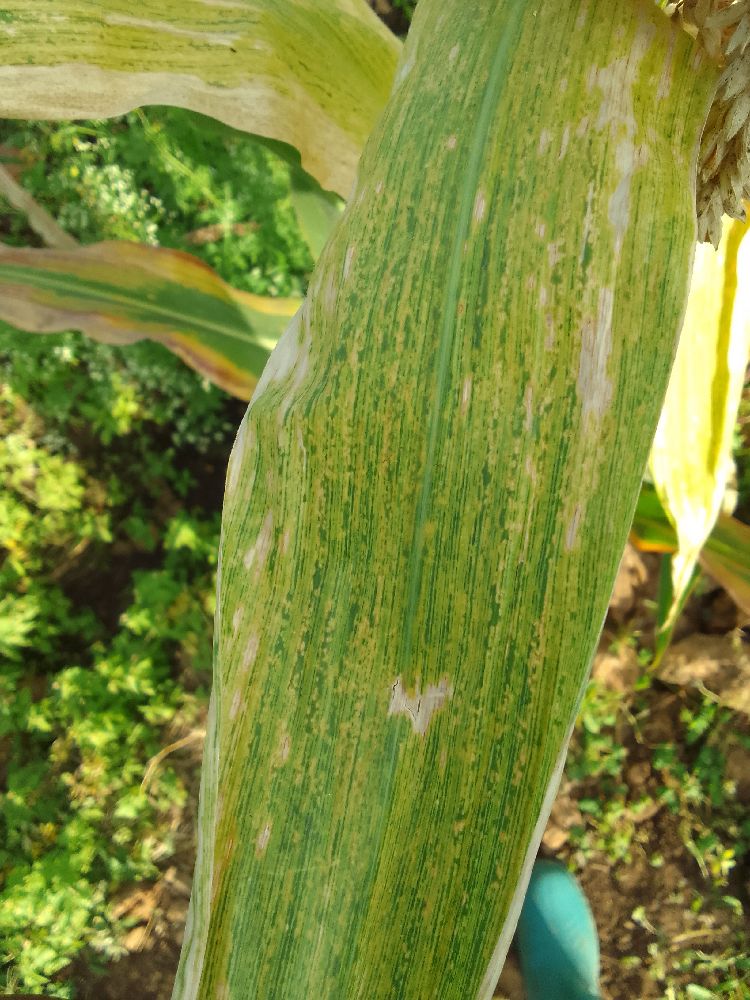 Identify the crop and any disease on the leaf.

maize, maize lethal necrosis
